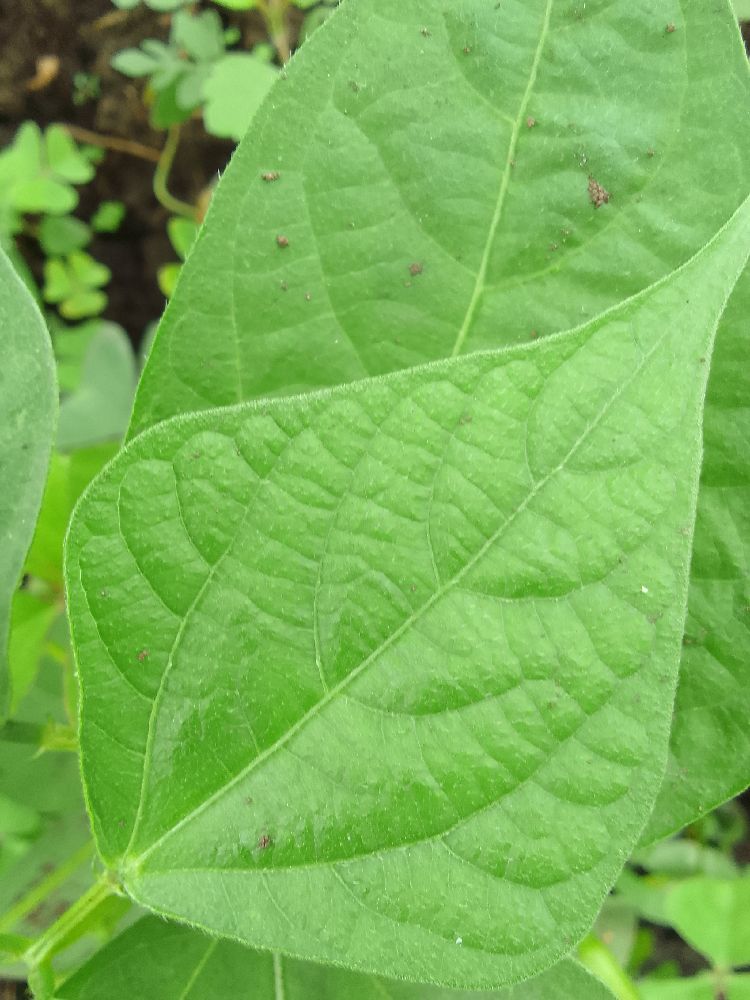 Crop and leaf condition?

common bean, healthy
